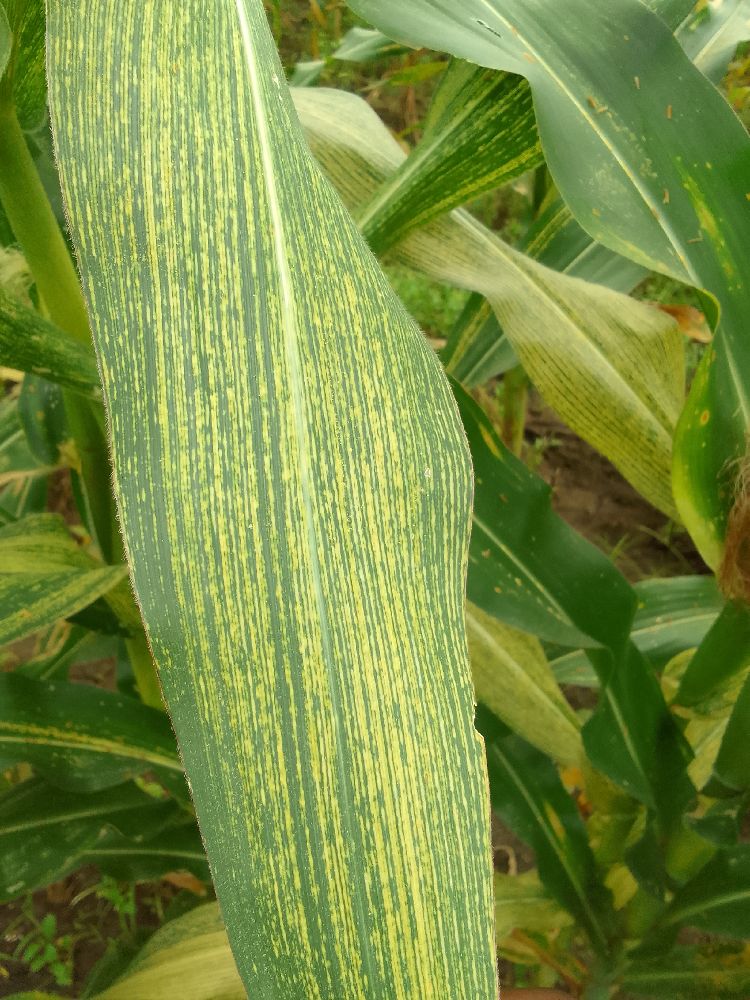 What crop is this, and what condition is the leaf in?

maize, maize streak virus
